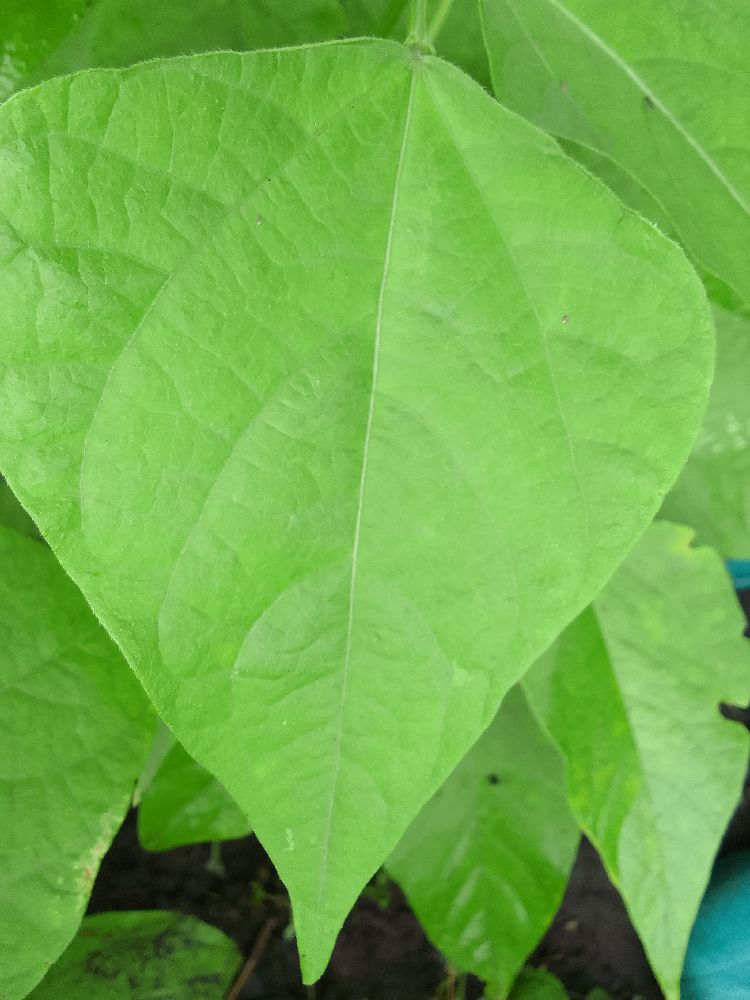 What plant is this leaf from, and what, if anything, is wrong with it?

common bean, healthy
